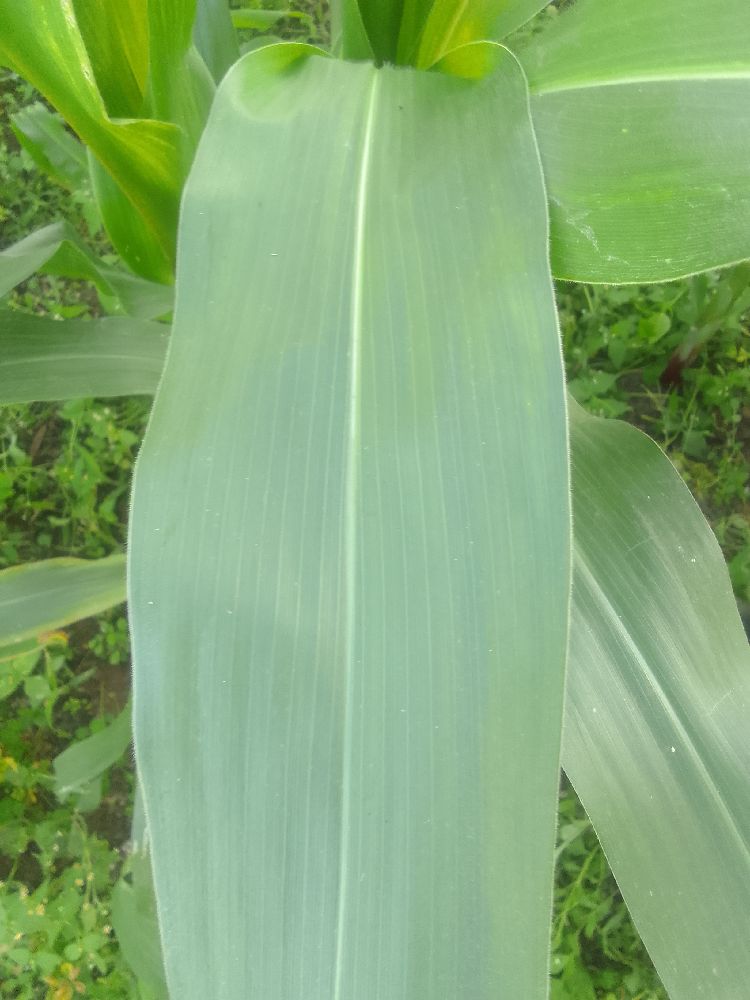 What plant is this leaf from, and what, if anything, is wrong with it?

maize, healthy
